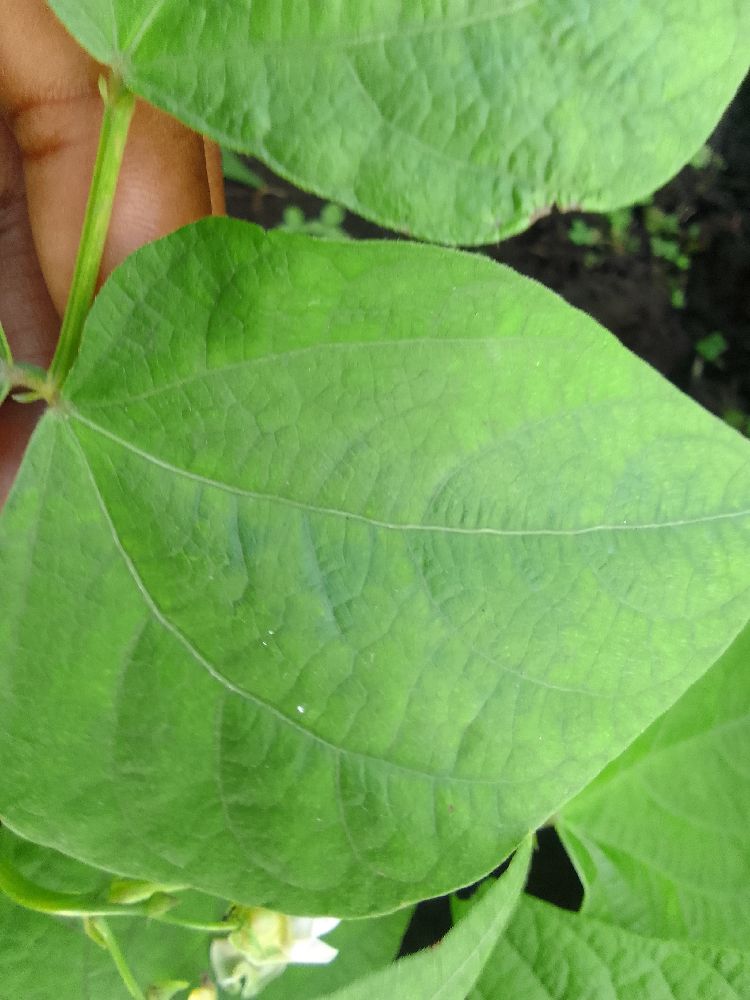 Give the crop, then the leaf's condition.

common bean, healthy
